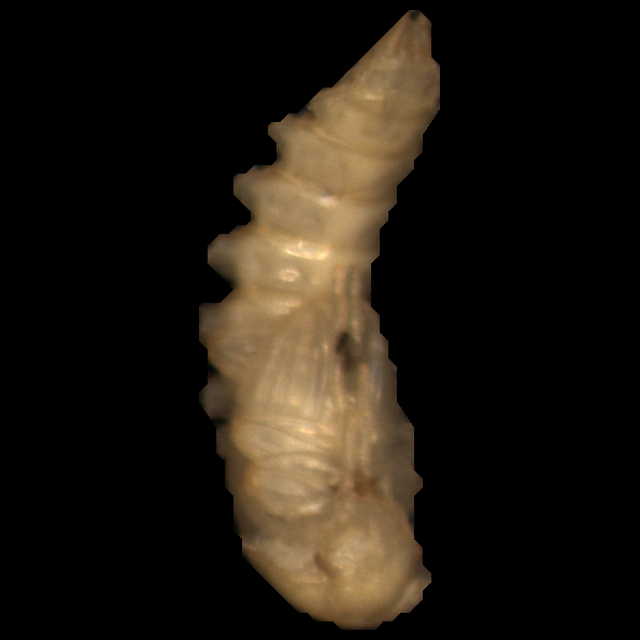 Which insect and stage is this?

mealworm pupa
